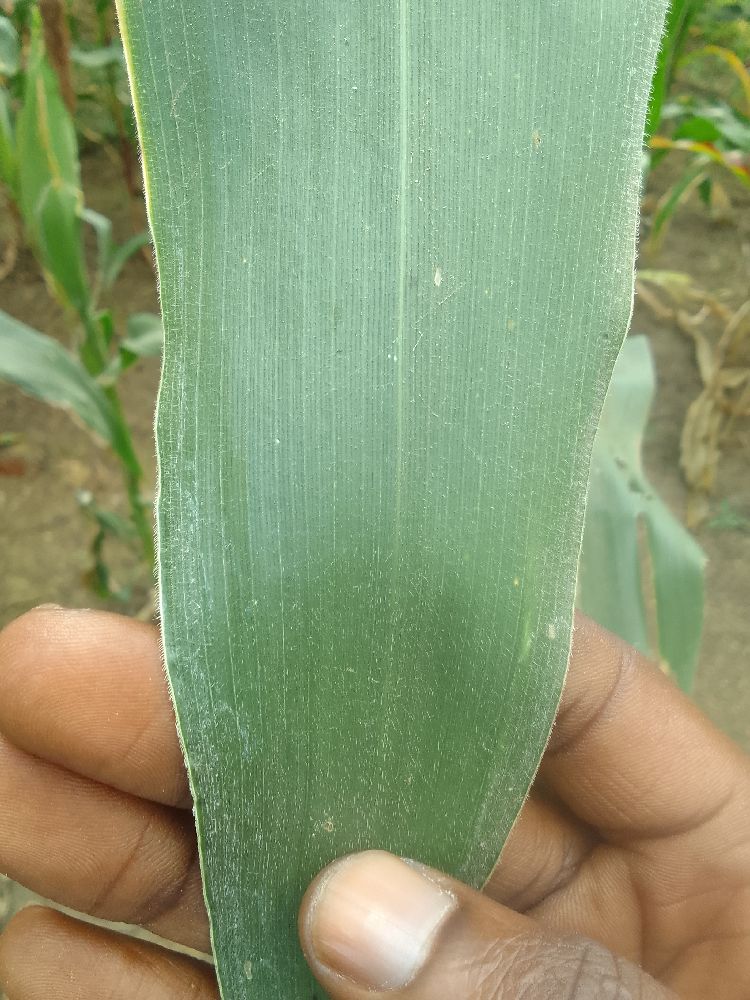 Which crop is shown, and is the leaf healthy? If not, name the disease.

maize, healthy
